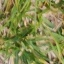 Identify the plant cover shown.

grass
